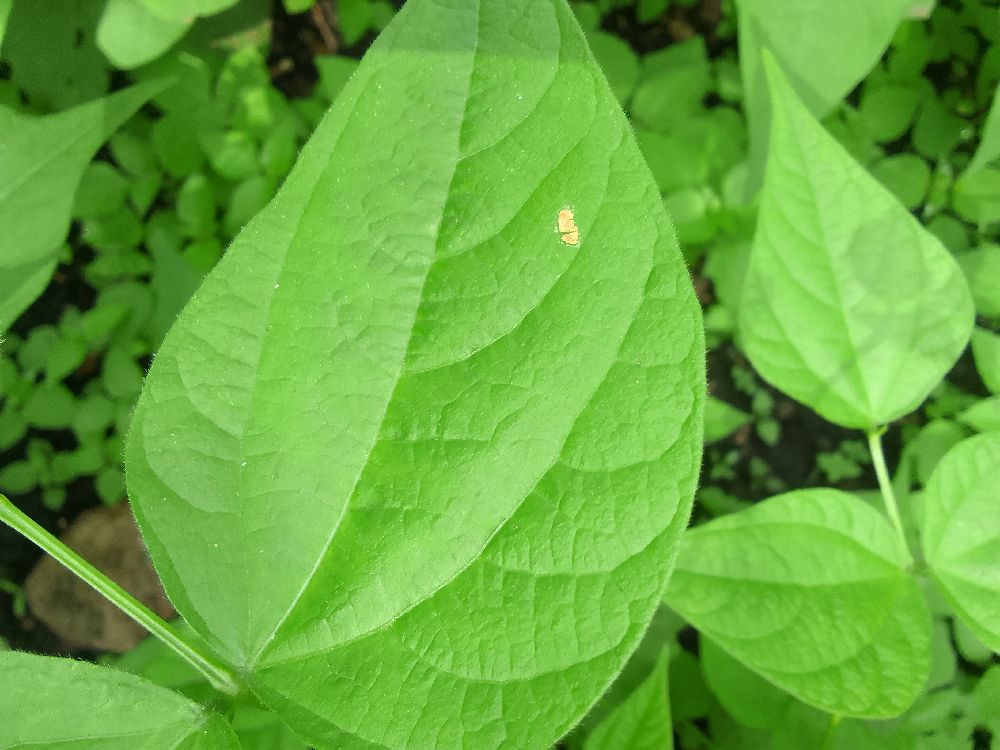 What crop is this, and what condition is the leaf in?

common bean, healthy
